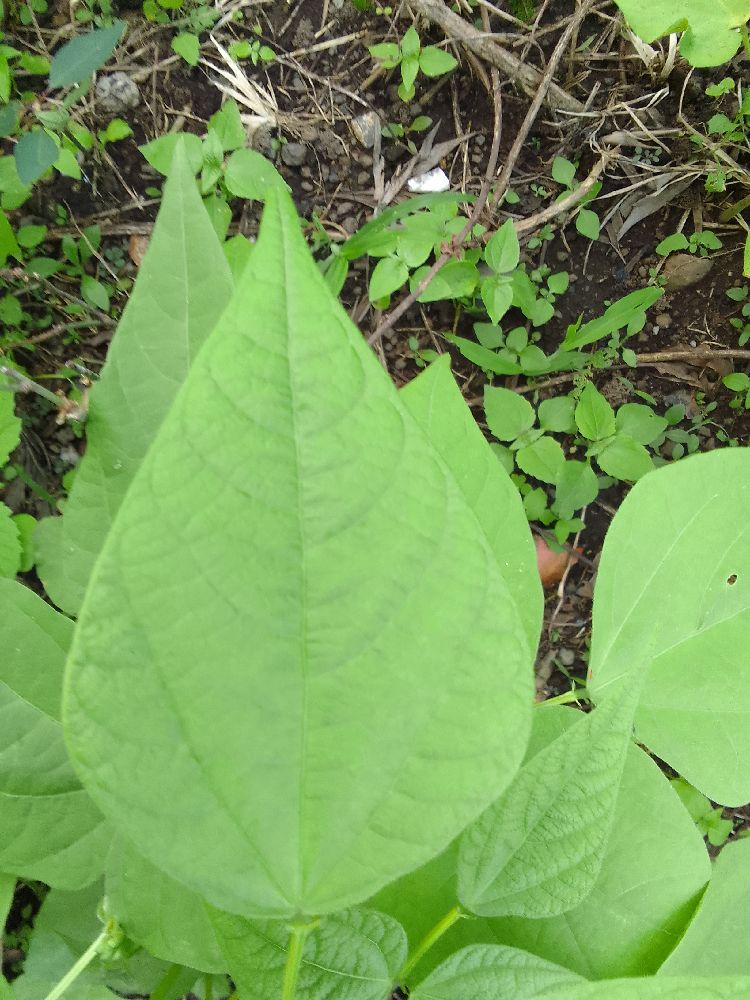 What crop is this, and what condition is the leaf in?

common bean, healthy
